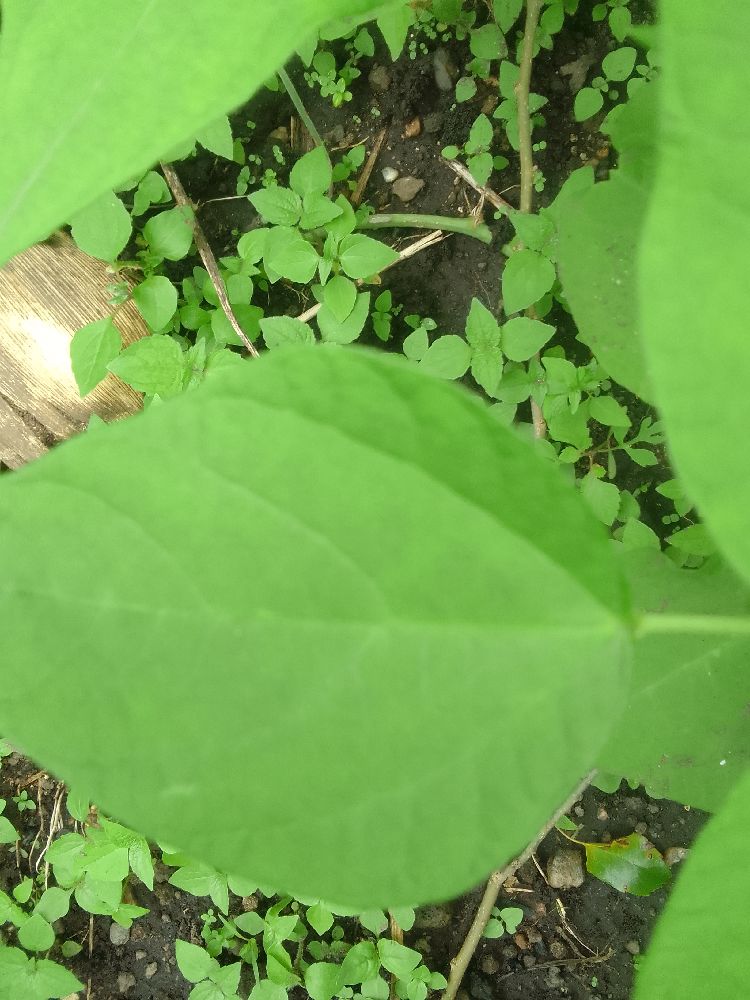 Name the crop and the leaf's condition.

common bean, healthy
